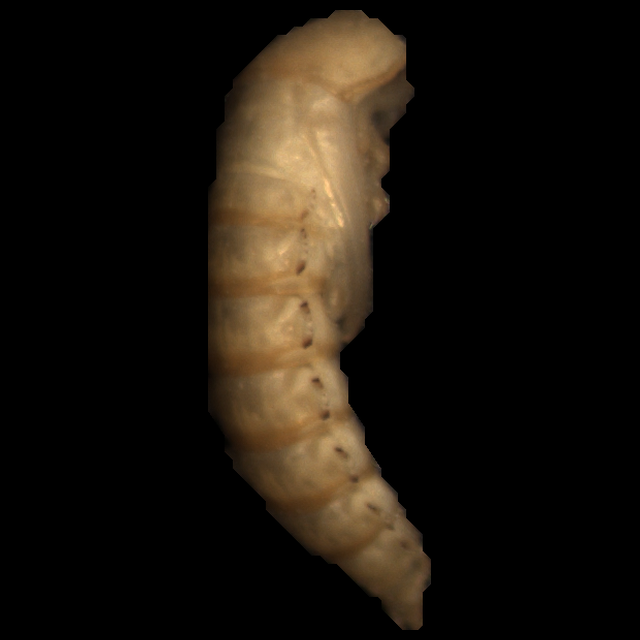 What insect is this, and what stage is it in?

mealworm pupa
